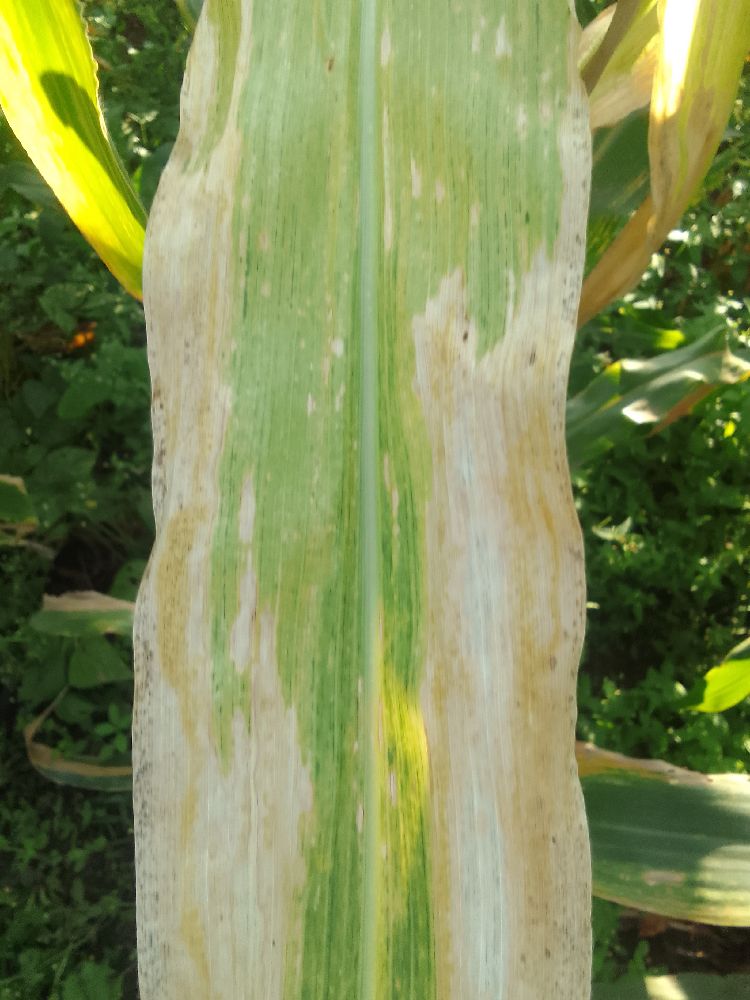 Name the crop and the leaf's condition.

maize, maize lethal necrosis
